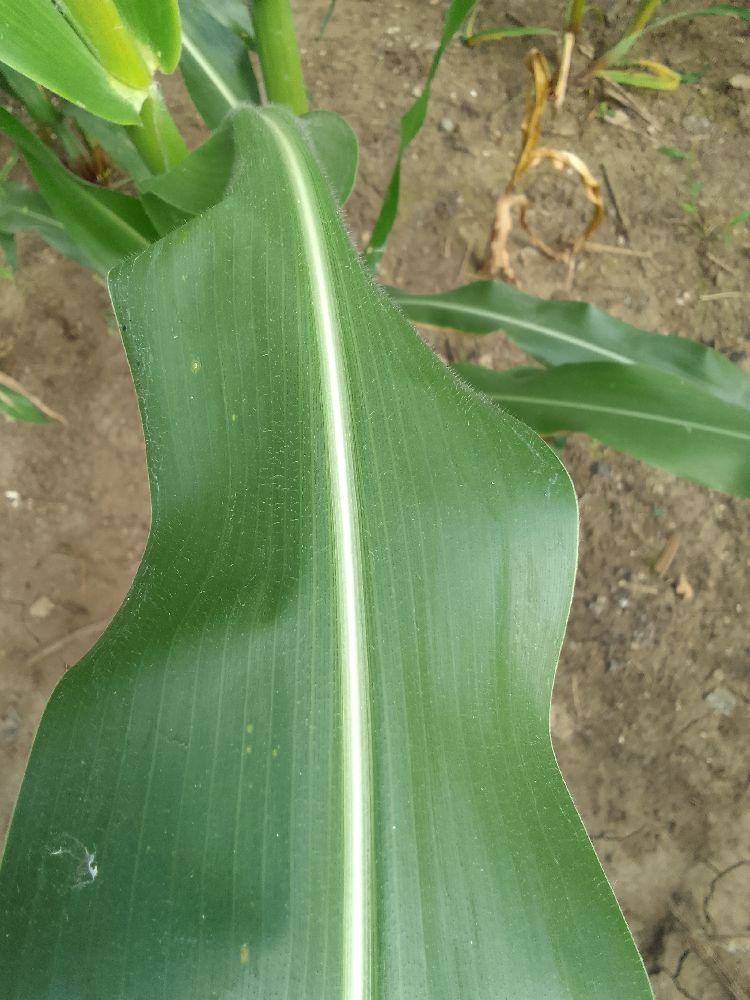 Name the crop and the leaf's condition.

maize, healthy
